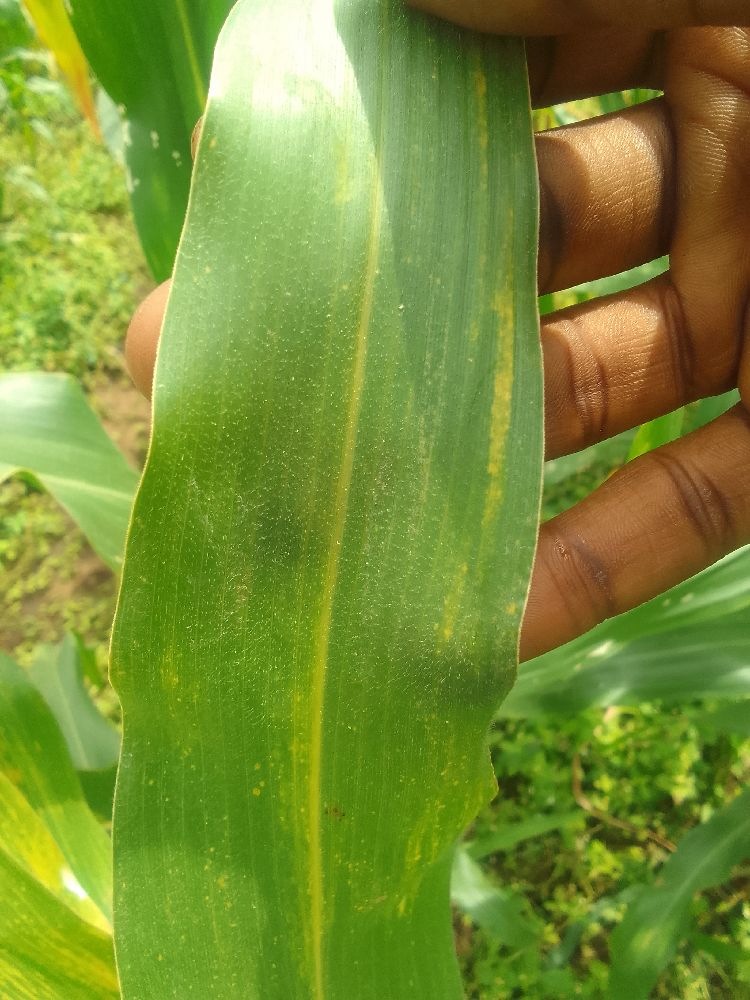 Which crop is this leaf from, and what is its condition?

maize, healthy
